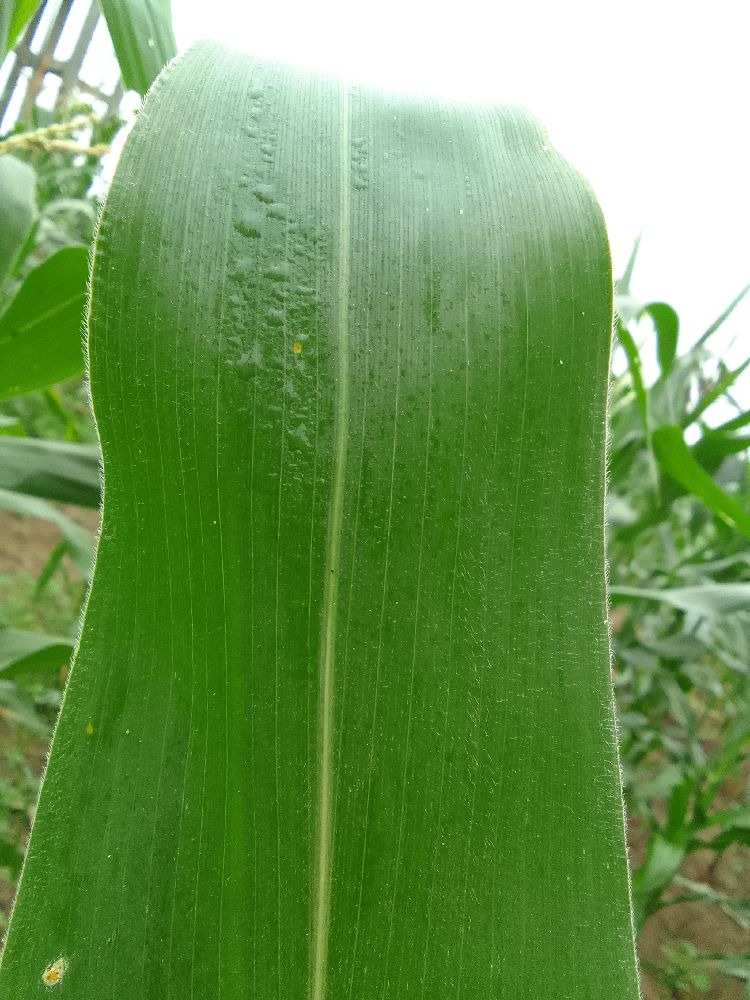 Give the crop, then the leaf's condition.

maize, healthy
